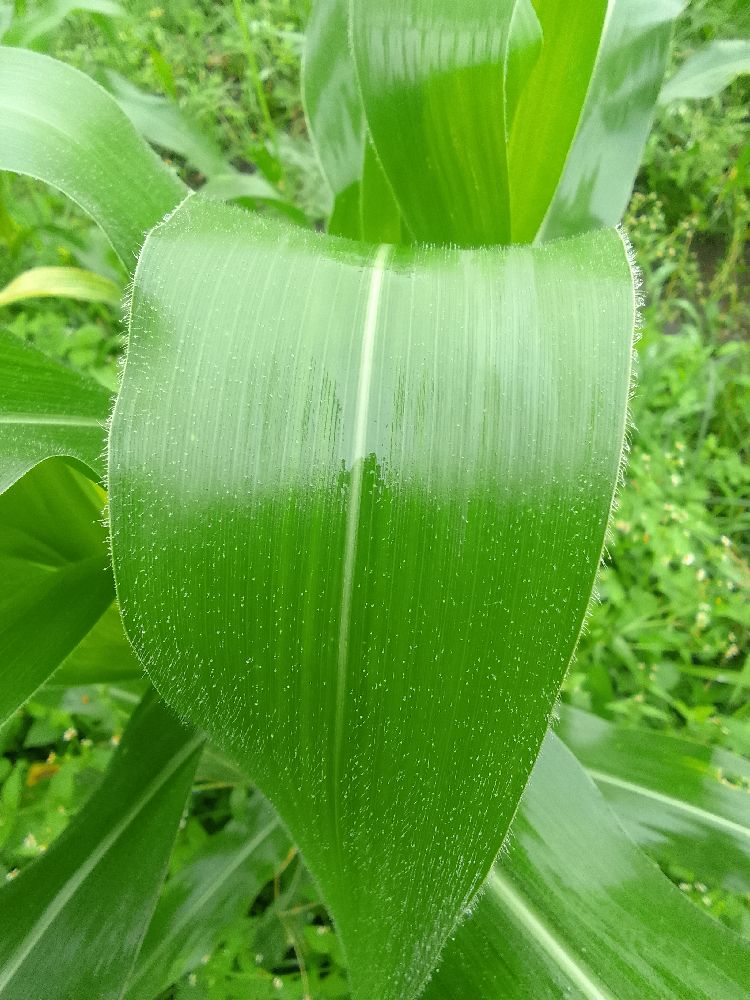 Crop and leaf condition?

maize, healthy
